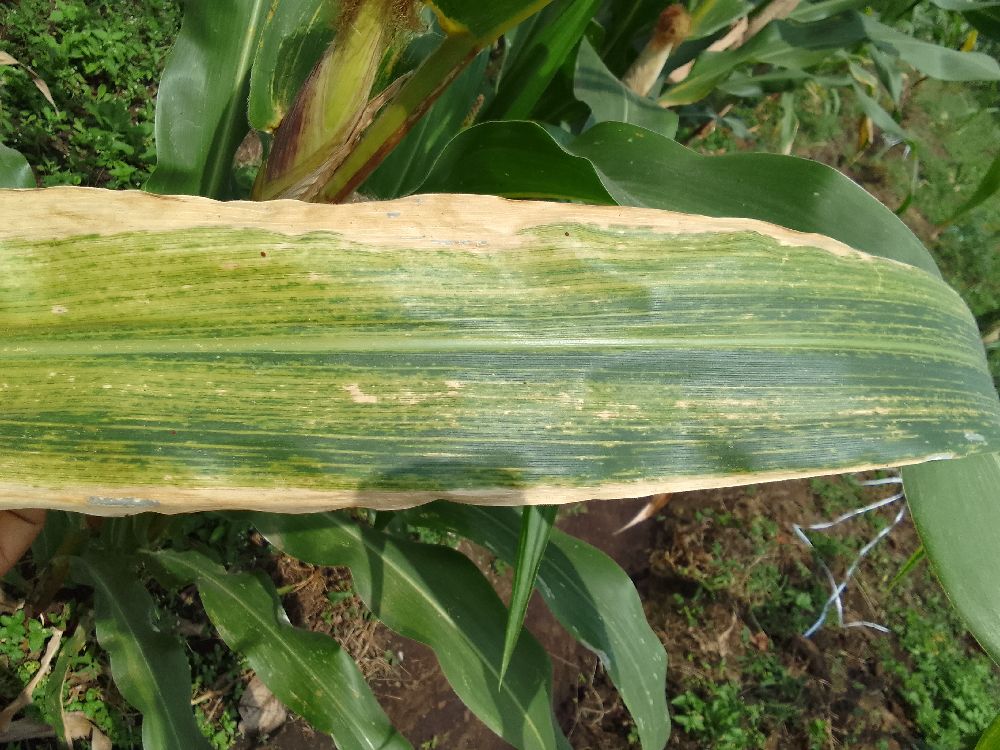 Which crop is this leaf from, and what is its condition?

maize, maize lethal necrosis
